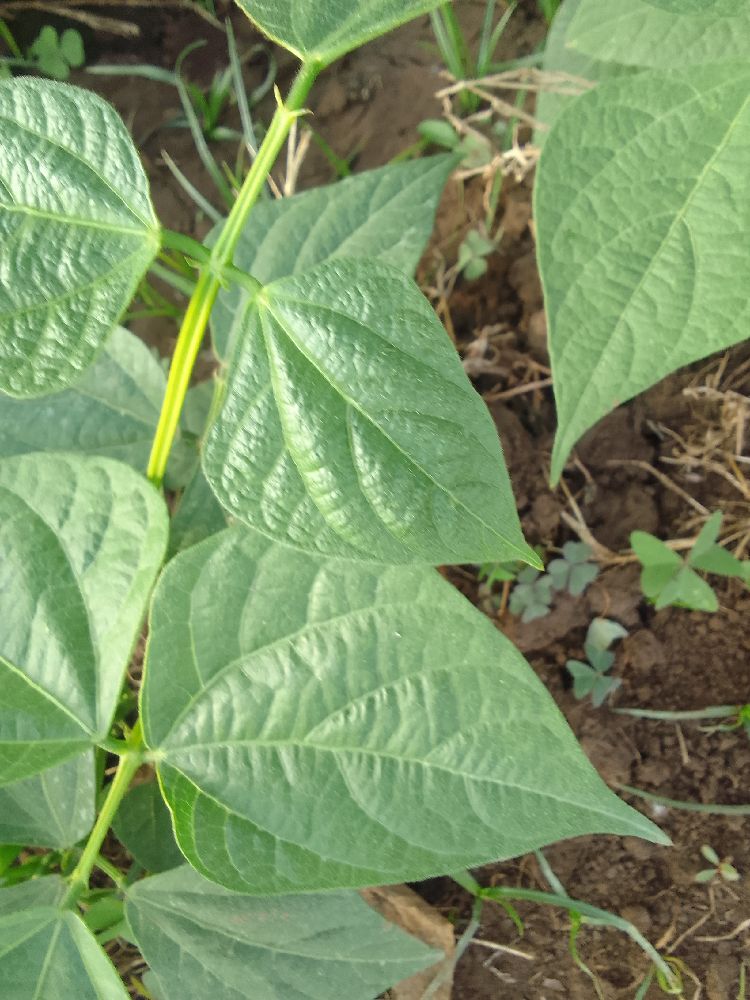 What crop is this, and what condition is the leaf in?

common bean, healthy
